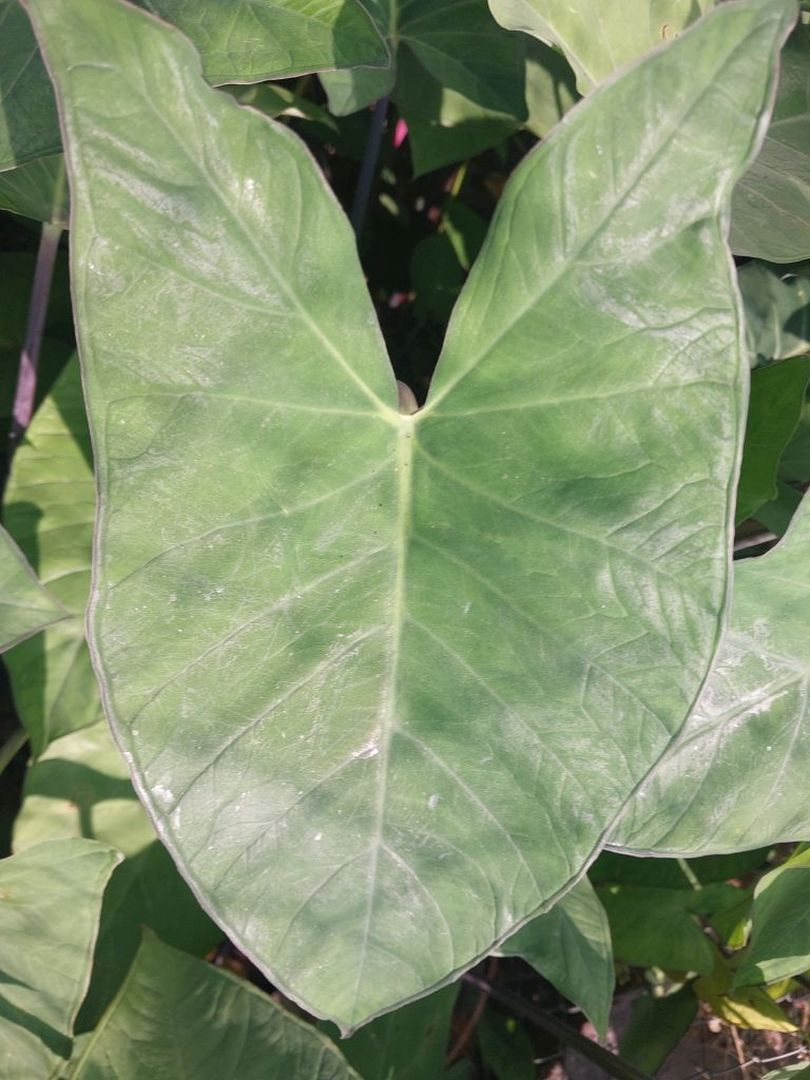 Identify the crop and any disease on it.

taro, healthy
